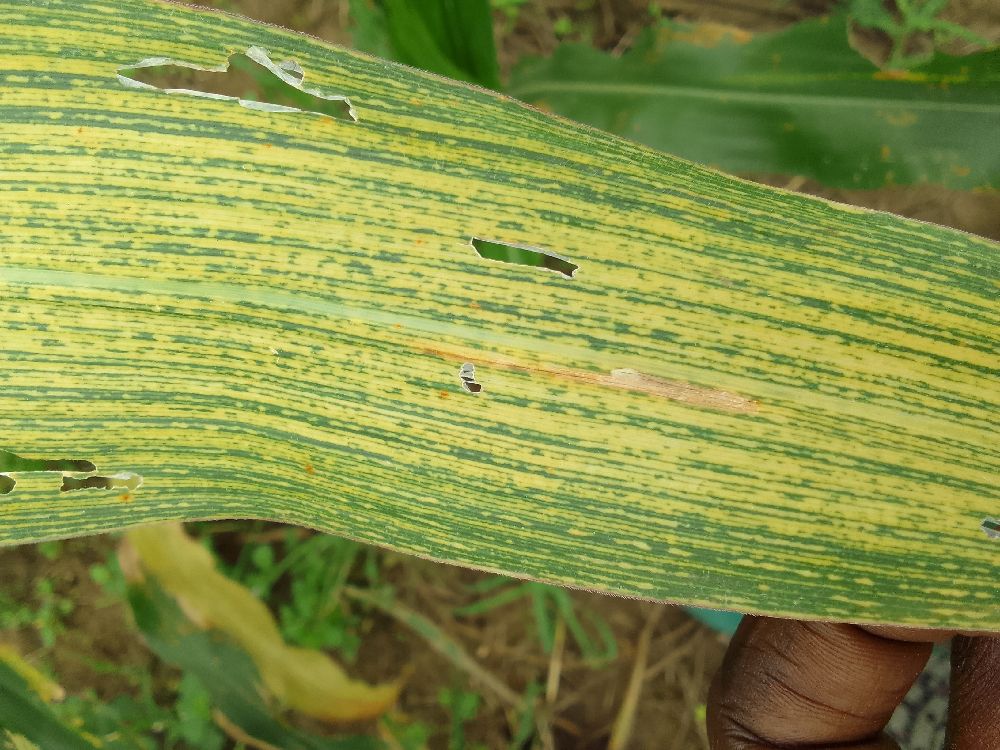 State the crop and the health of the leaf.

maize, maize streak virus
